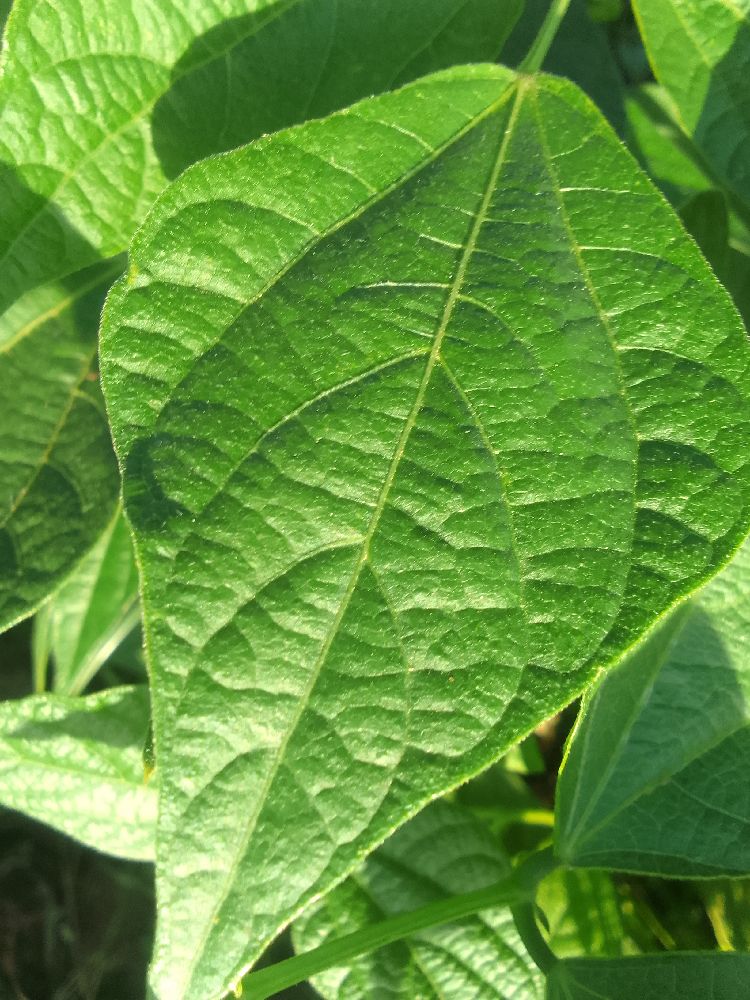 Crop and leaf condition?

common bean, healthy
